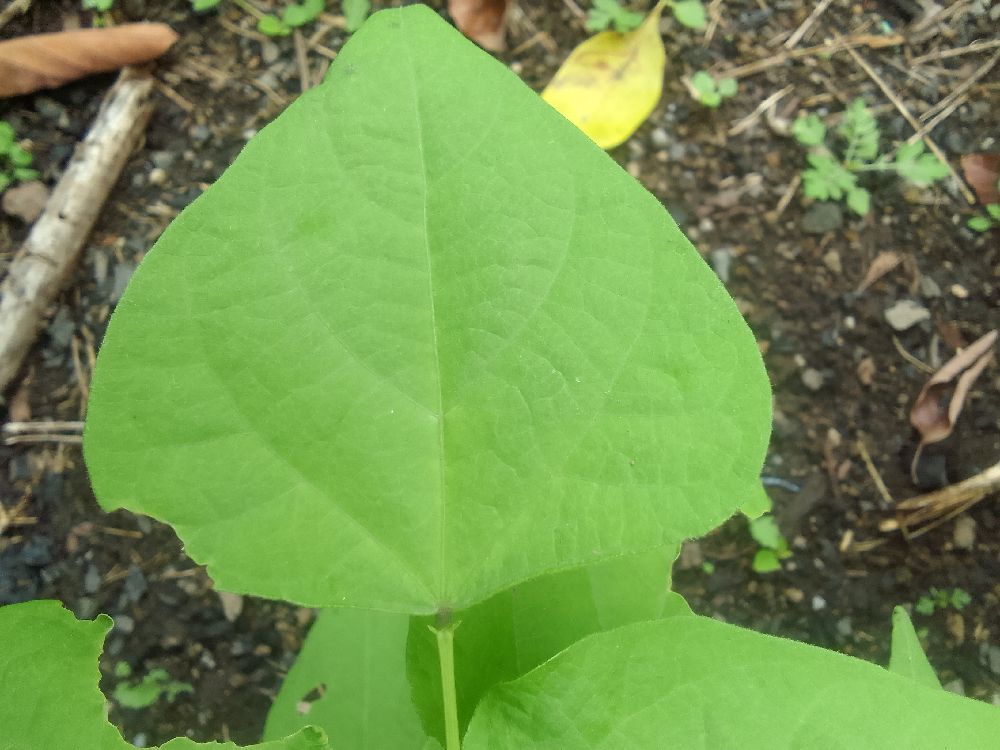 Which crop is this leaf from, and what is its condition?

common bean, healthy
